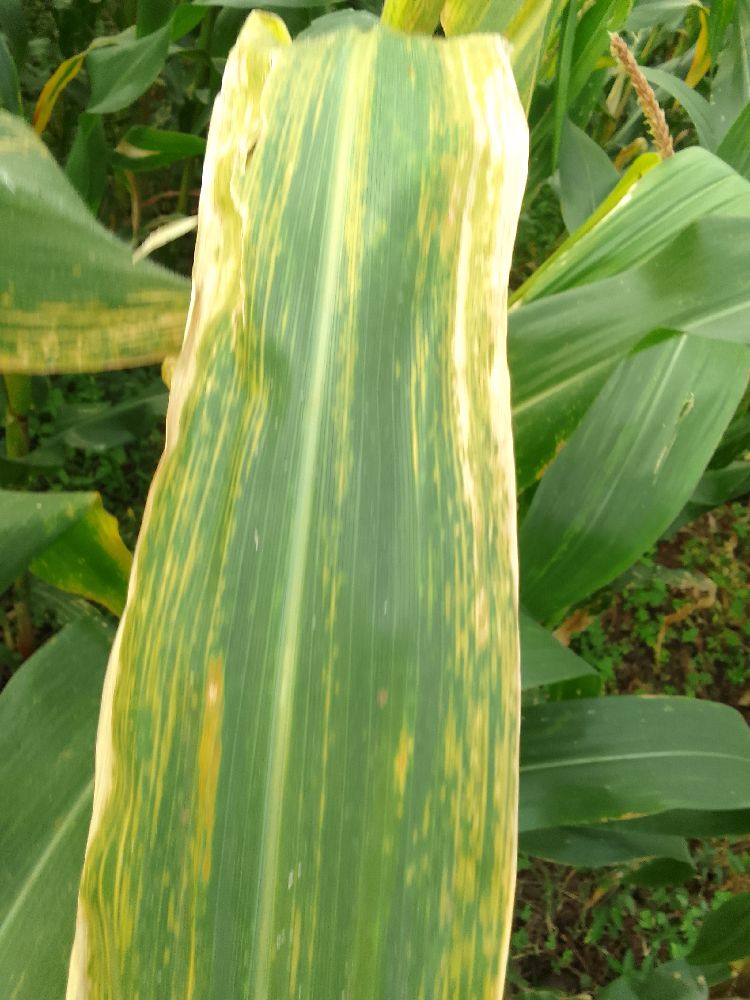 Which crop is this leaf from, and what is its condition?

maize, maize lethal necrosis
